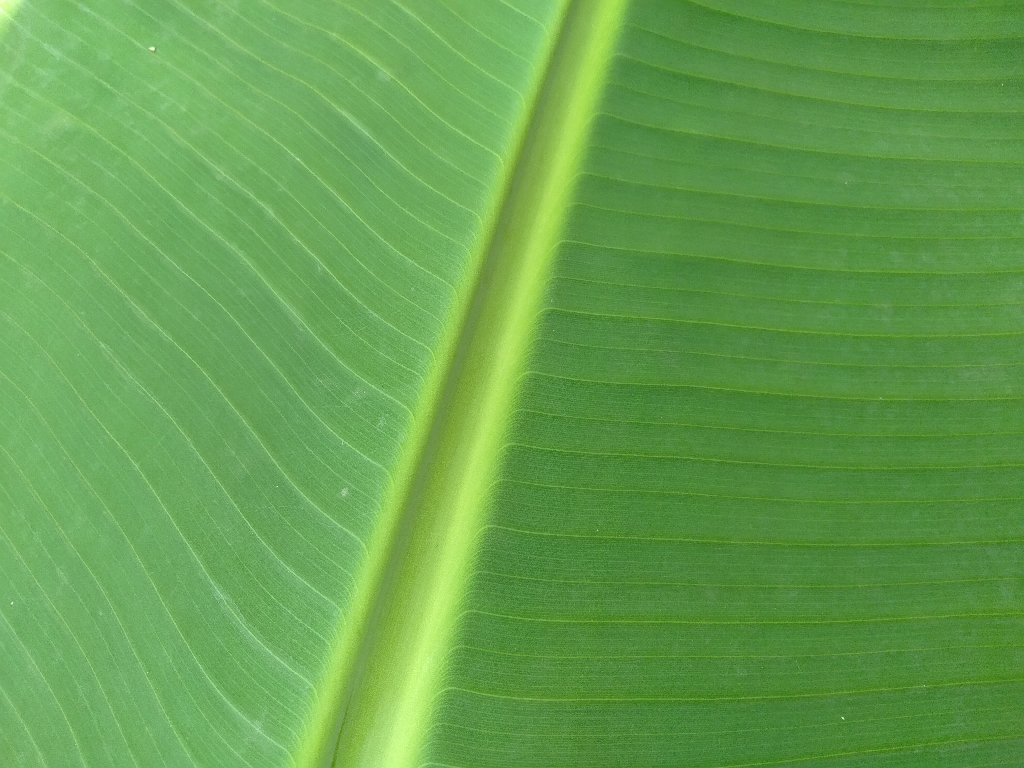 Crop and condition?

banana, healthy
